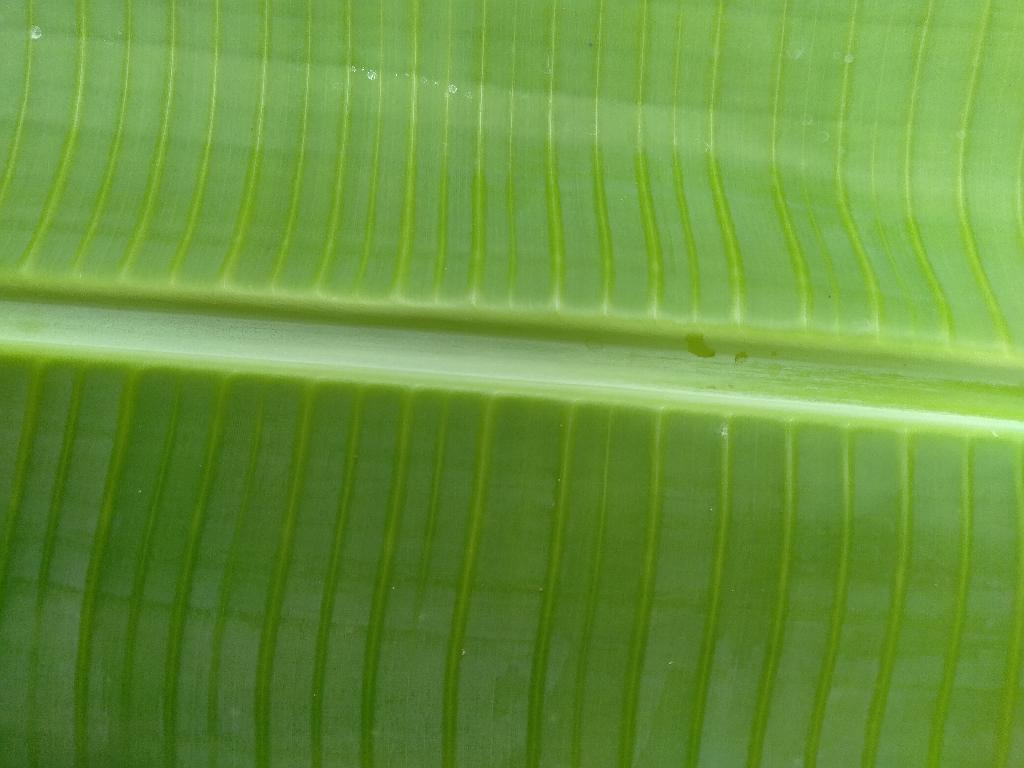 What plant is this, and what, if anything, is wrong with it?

banana, healthy
